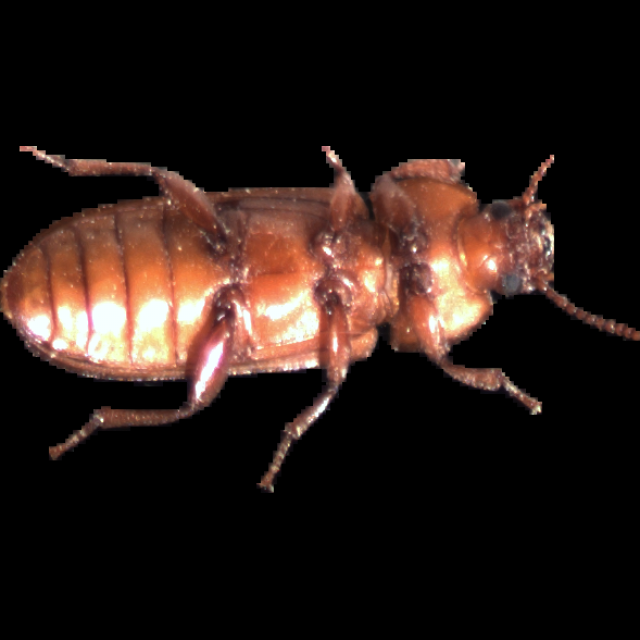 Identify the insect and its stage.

mealworm beetle
